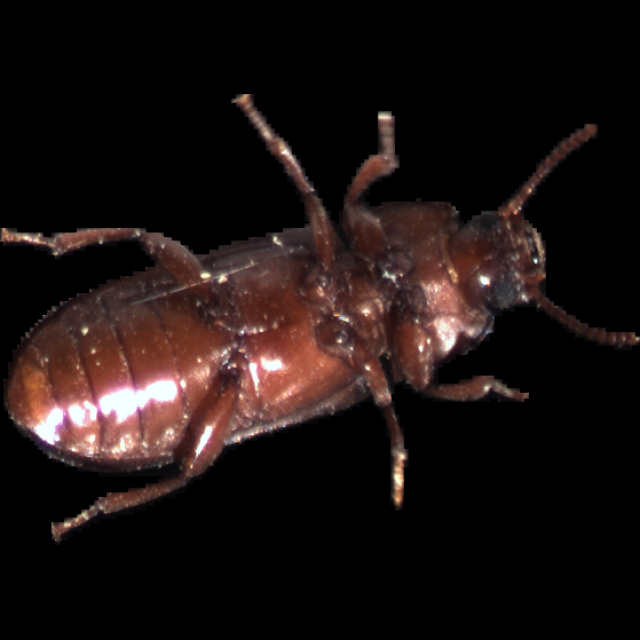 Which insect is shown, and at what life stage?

mealworm beetle
